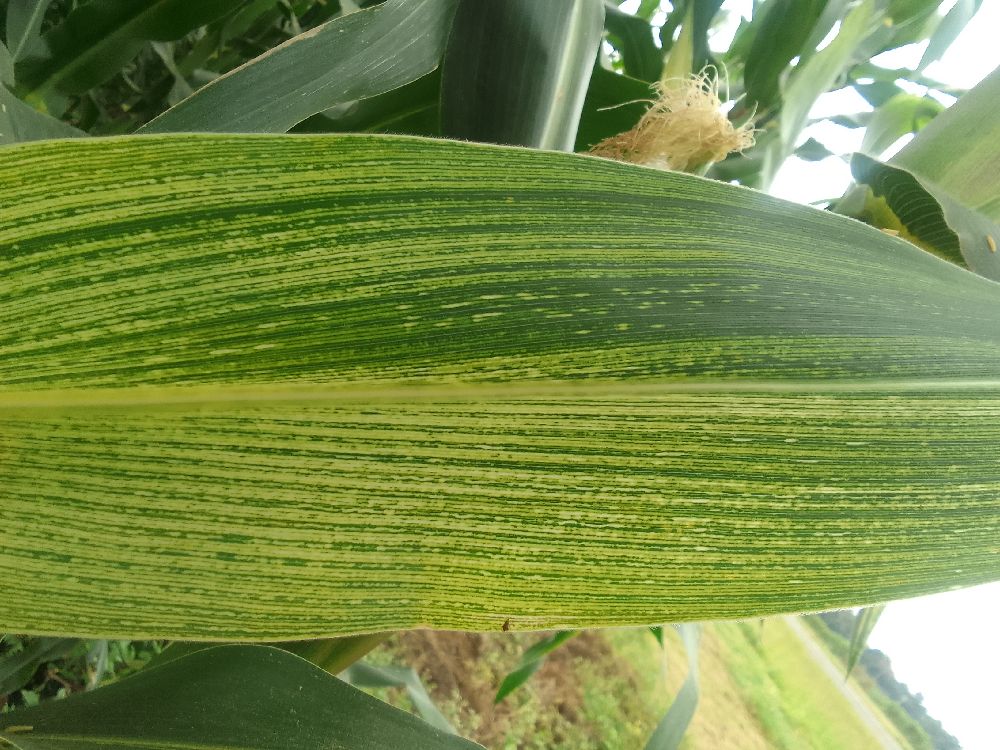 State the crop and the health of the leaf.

maize, maize streak virus
